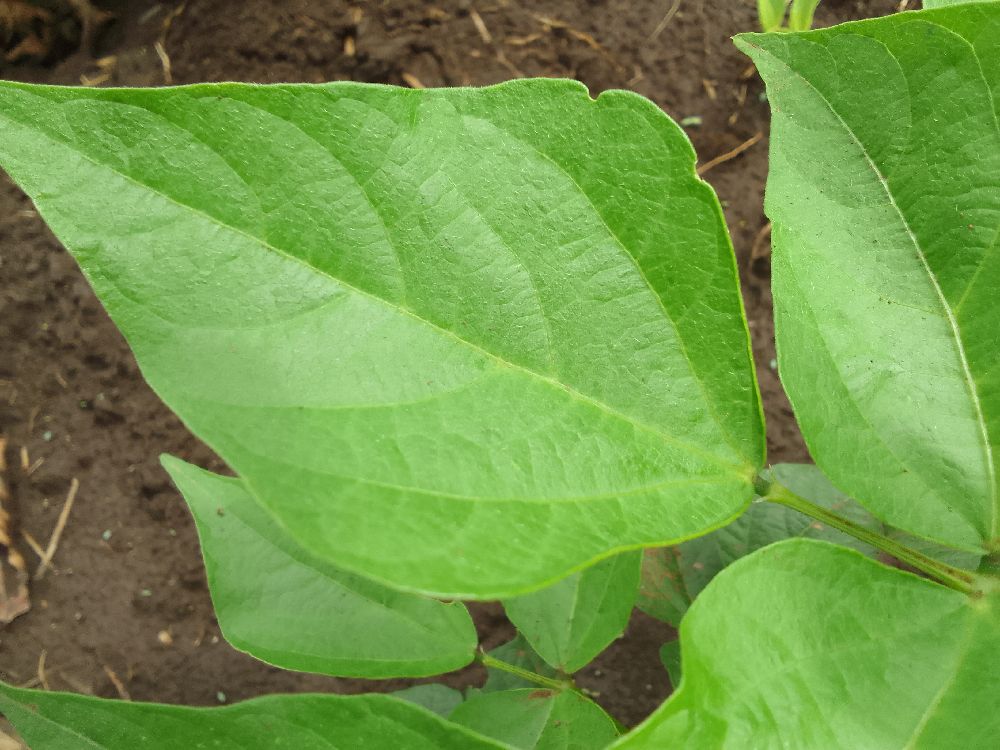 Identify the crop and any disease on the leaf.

common bean, healthy
